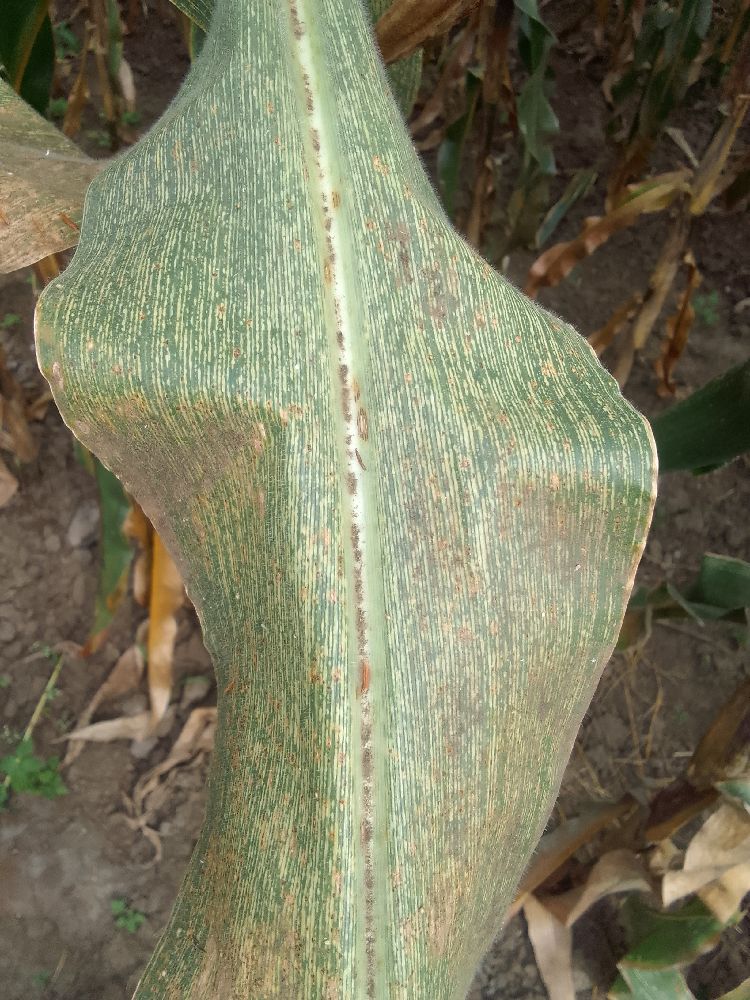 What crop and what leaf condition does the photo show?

maize, maize streak virus
